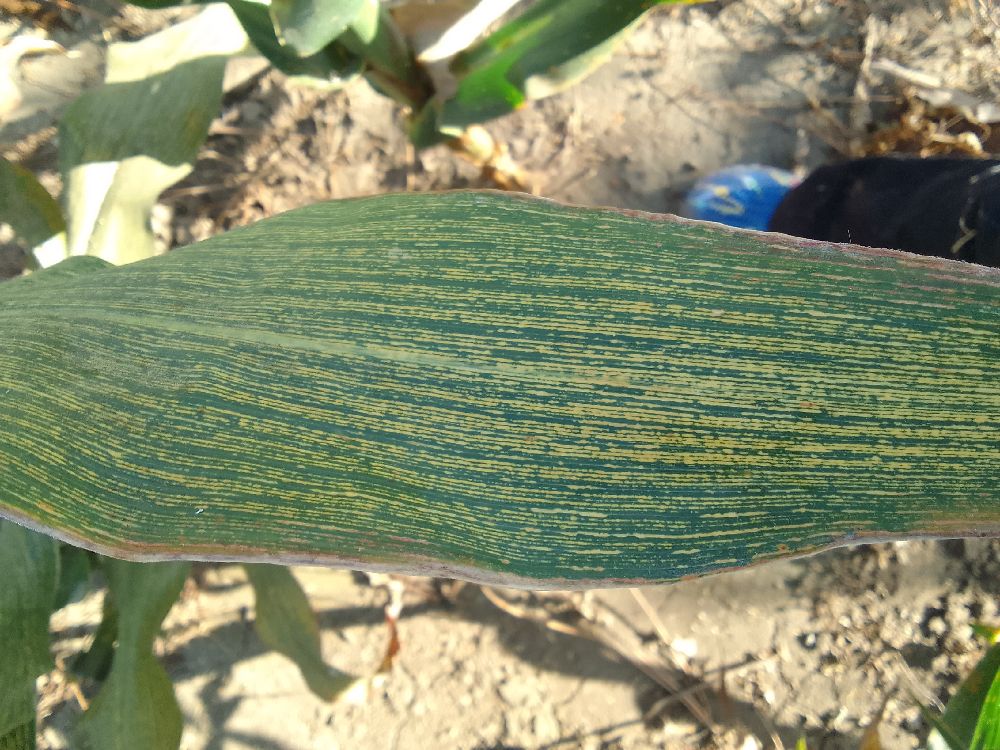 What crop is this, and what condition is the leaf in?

maize, maize streak virus
